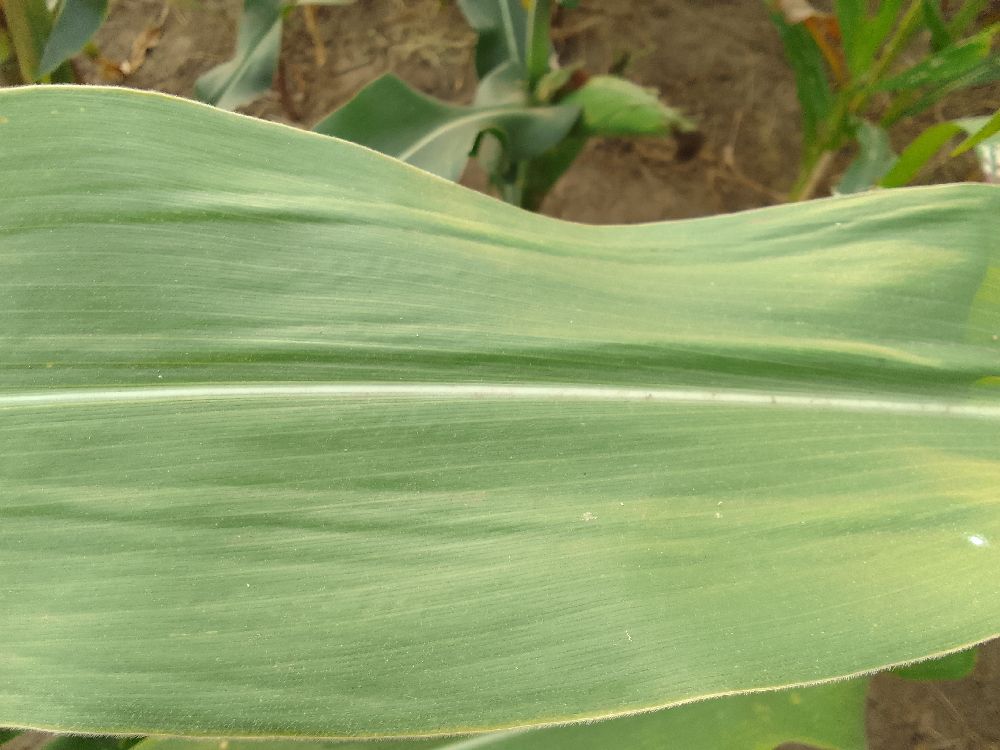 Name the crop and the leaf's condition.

maize, healthy
